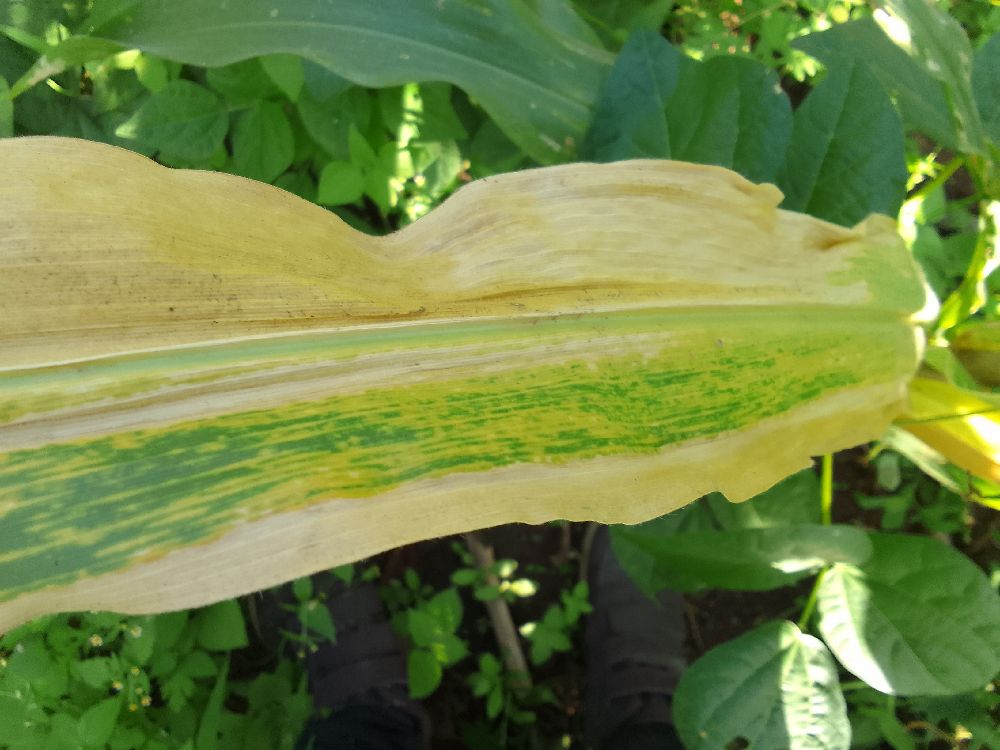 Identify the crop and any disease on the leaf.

maize, maize lethal necrosis
